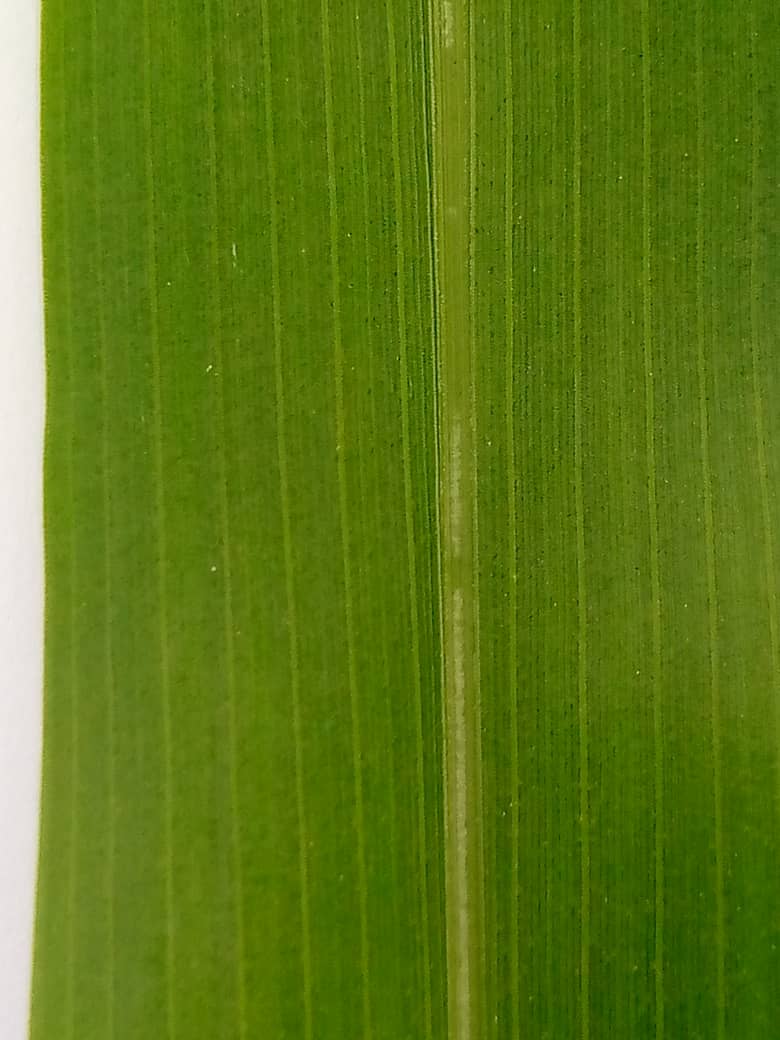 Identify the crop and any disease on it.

pearl millet, healthy leaves
